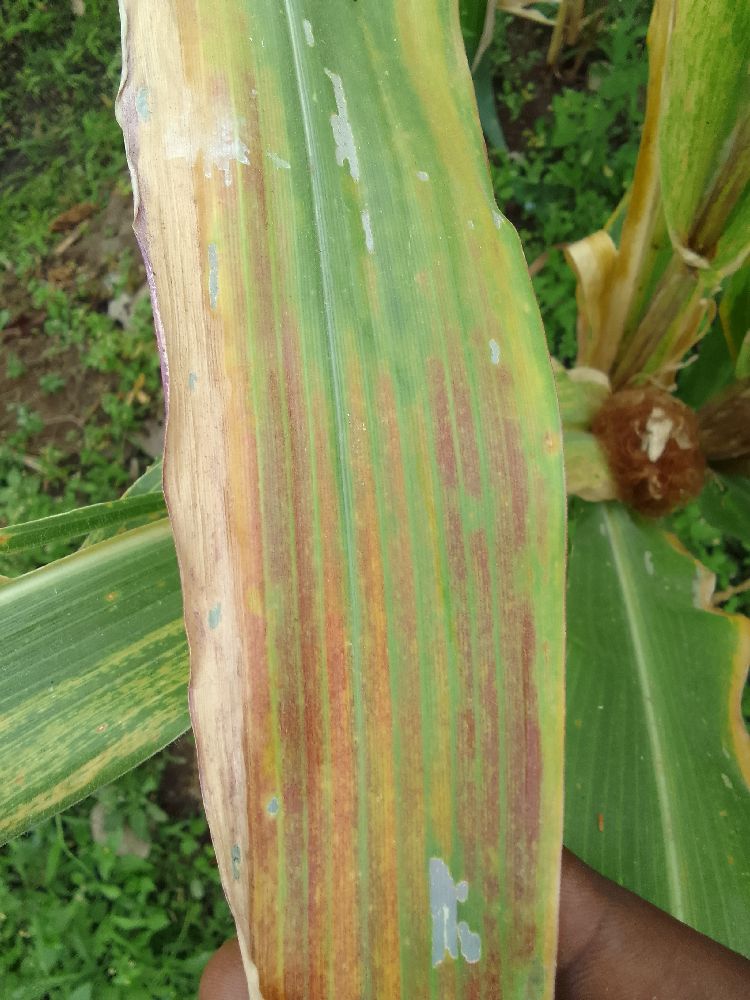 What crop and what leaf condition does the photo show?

maize, maize lethal necrosis
